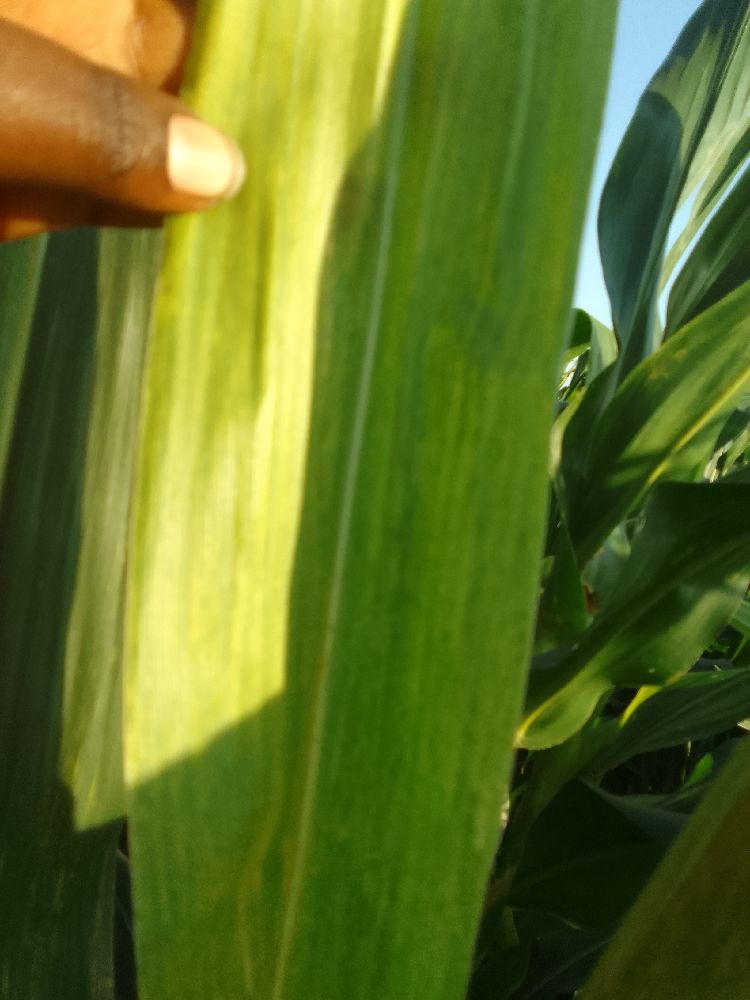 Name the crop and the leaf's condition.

maize, maize lethal necrosis
